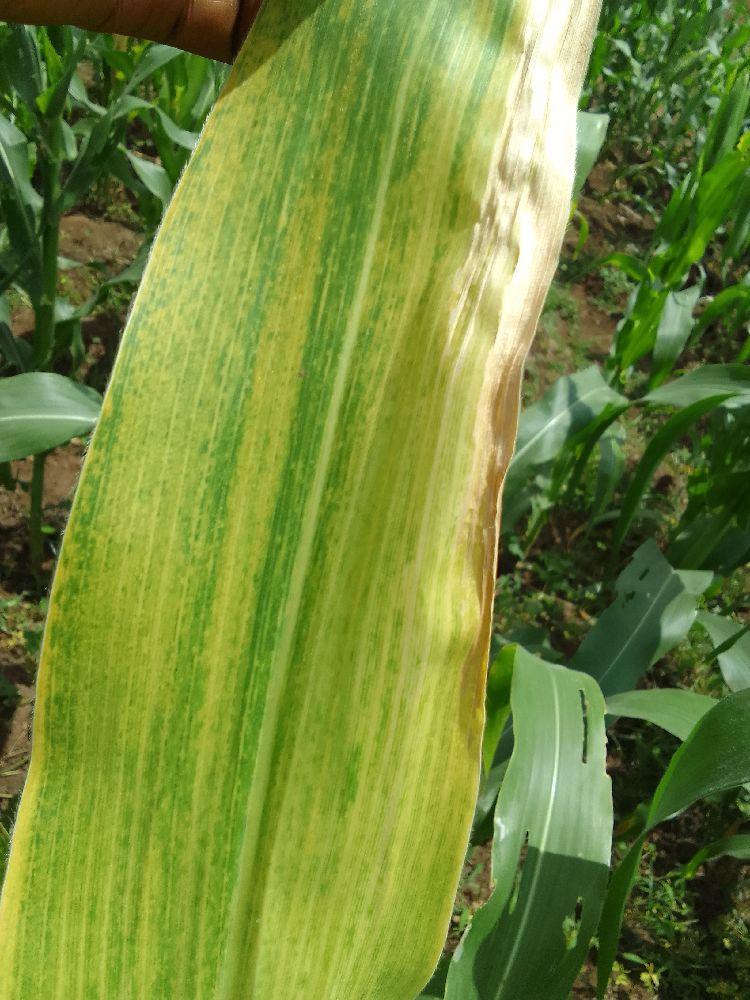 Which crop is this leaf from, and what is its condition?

maize, maize lethal necrosis
